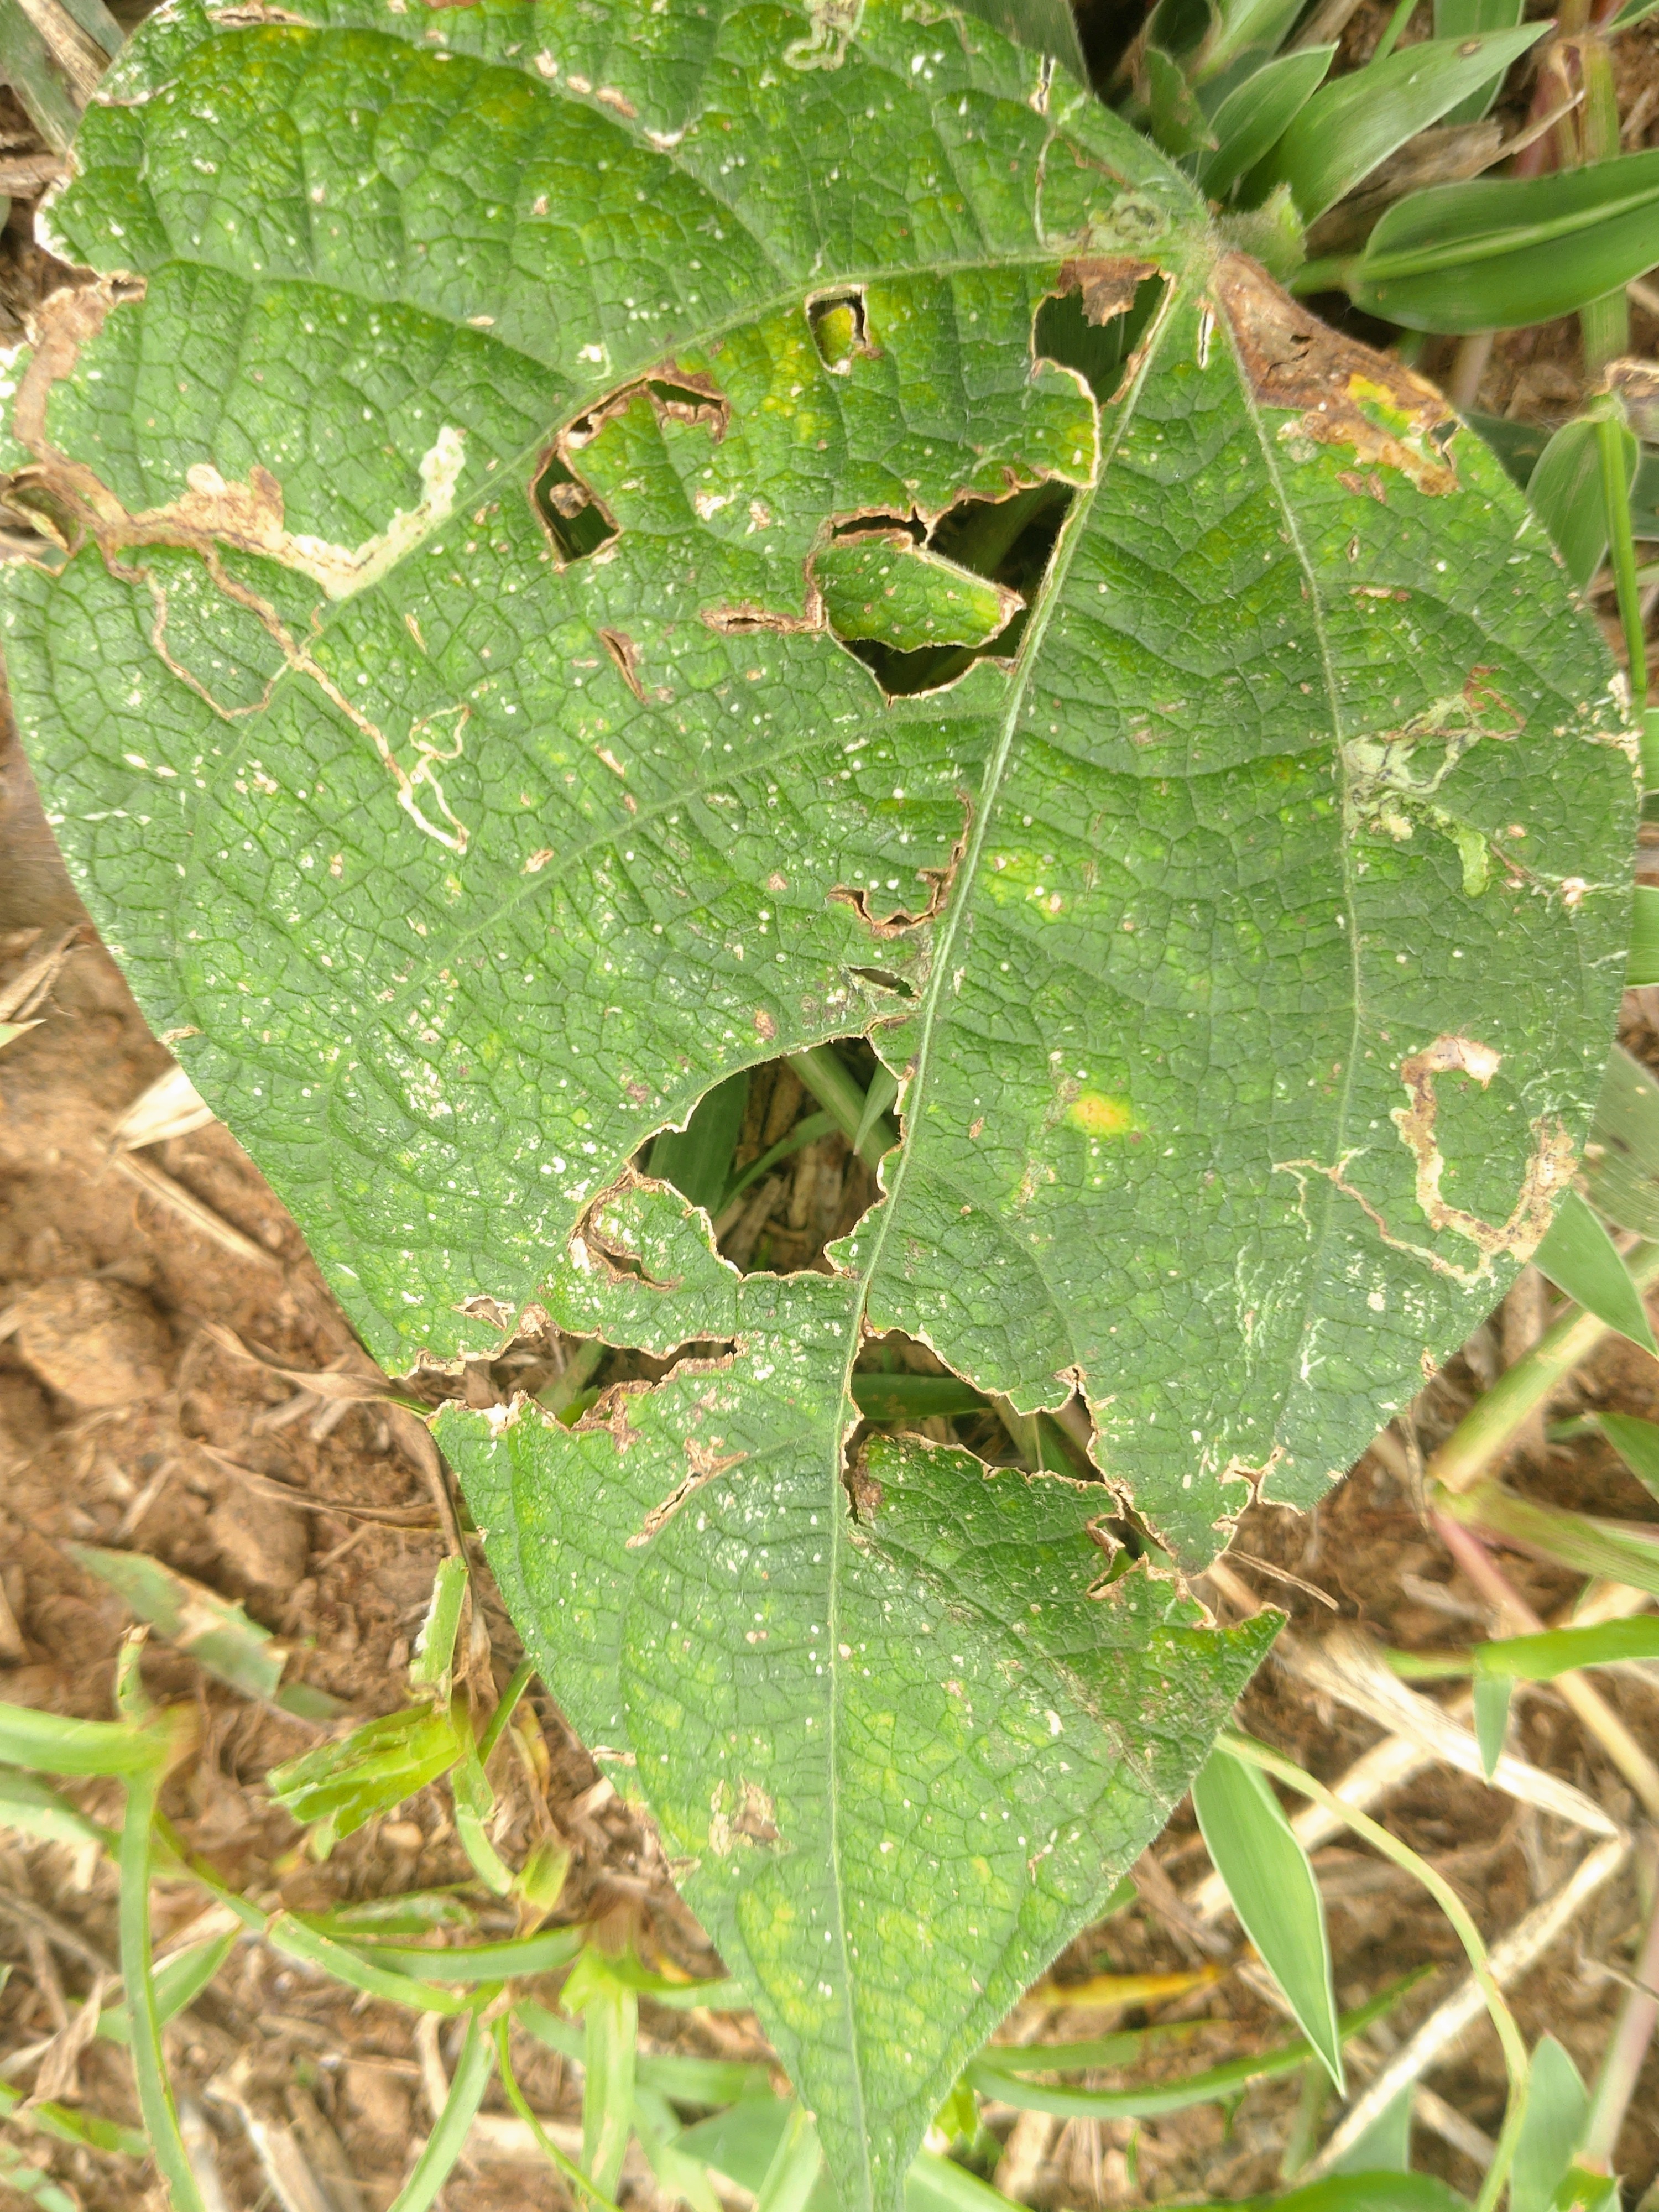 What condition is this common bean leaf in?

anthracnose
